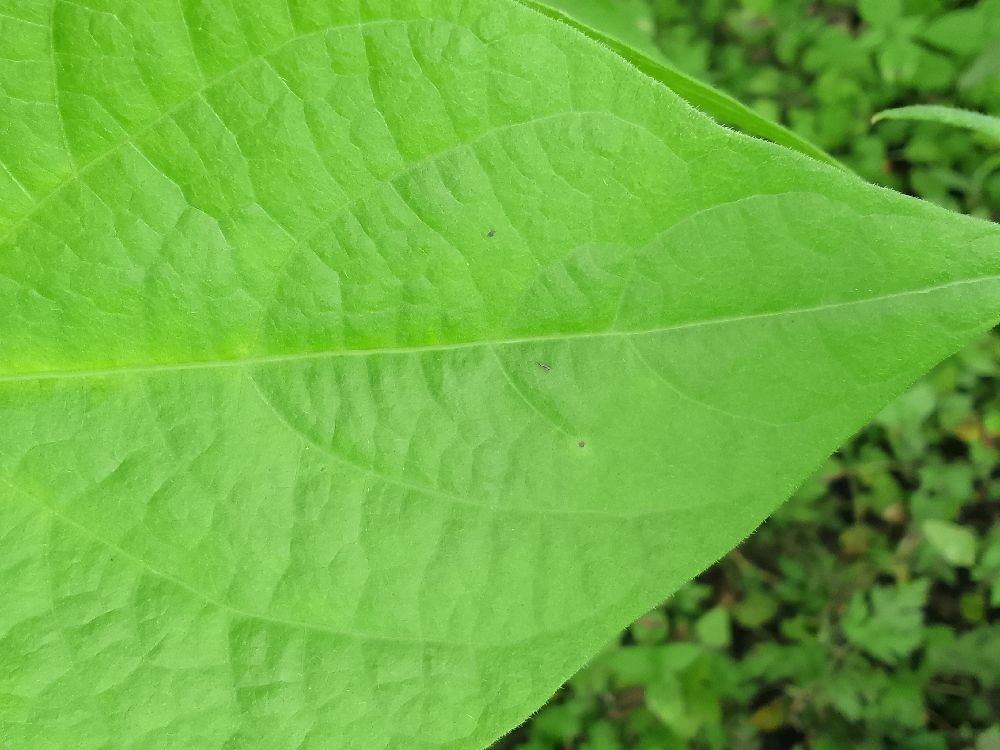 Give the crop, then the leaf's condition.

common bean, healthy
